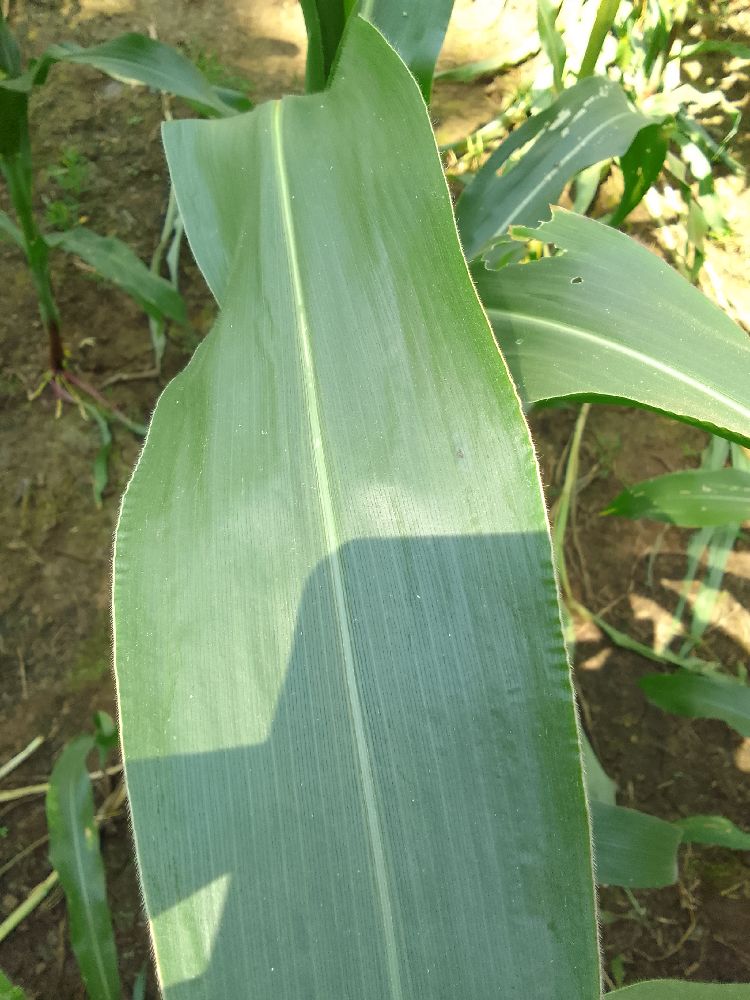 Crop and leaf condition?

maize, healthy
